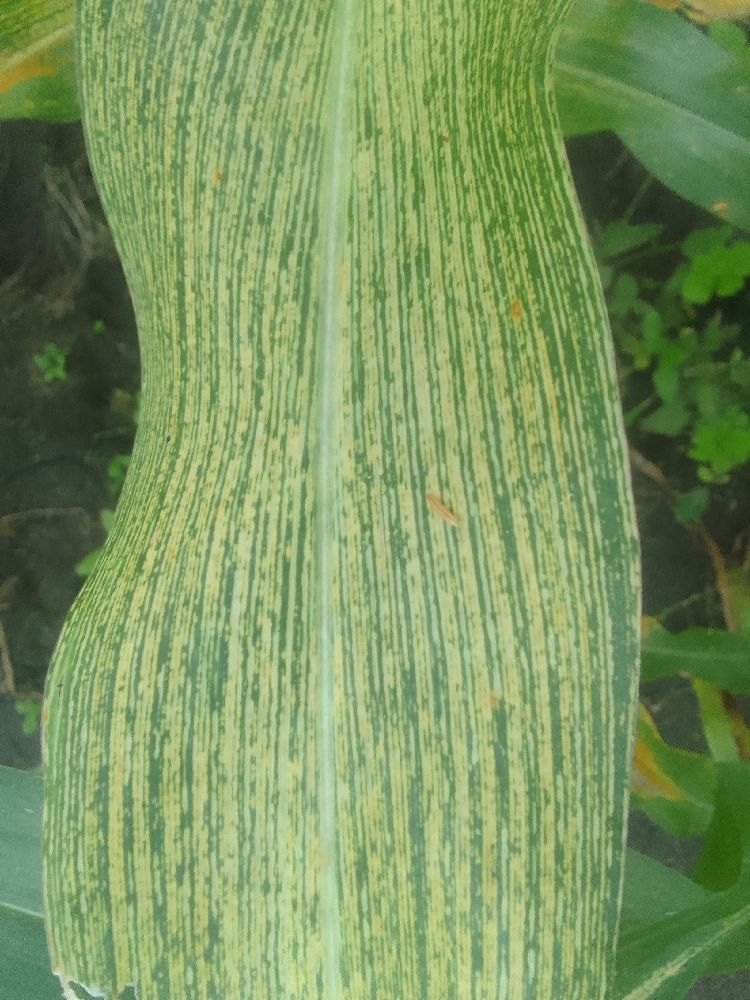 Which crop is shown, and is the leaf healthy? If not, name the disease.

maize, maize streak virus
